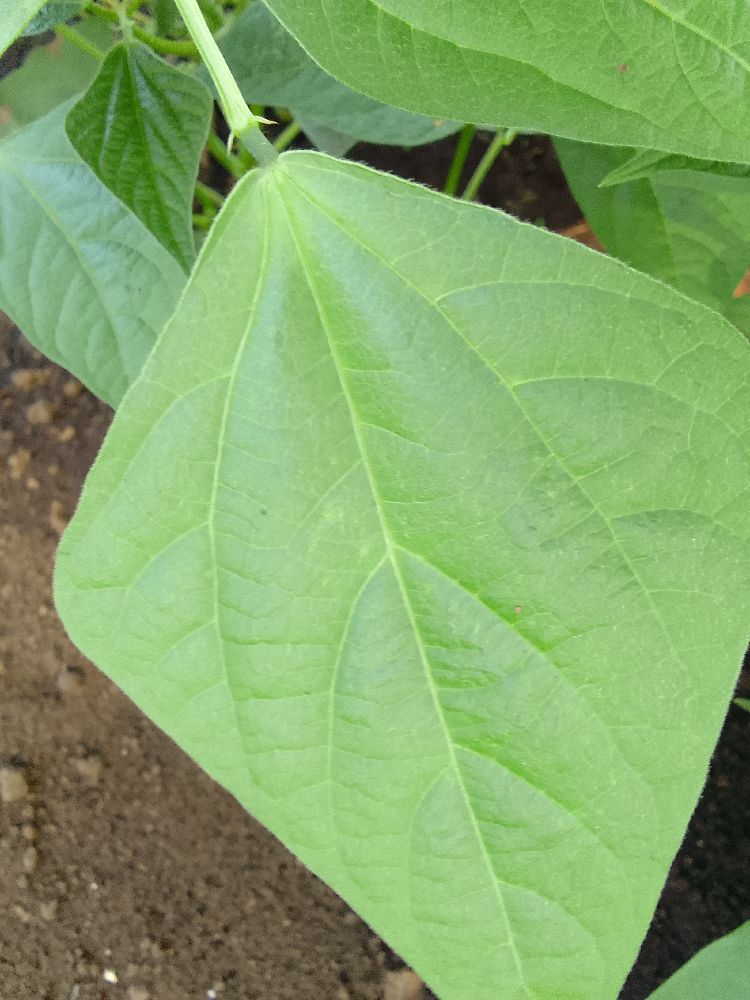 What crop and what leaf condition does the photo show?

common bean, healthy
